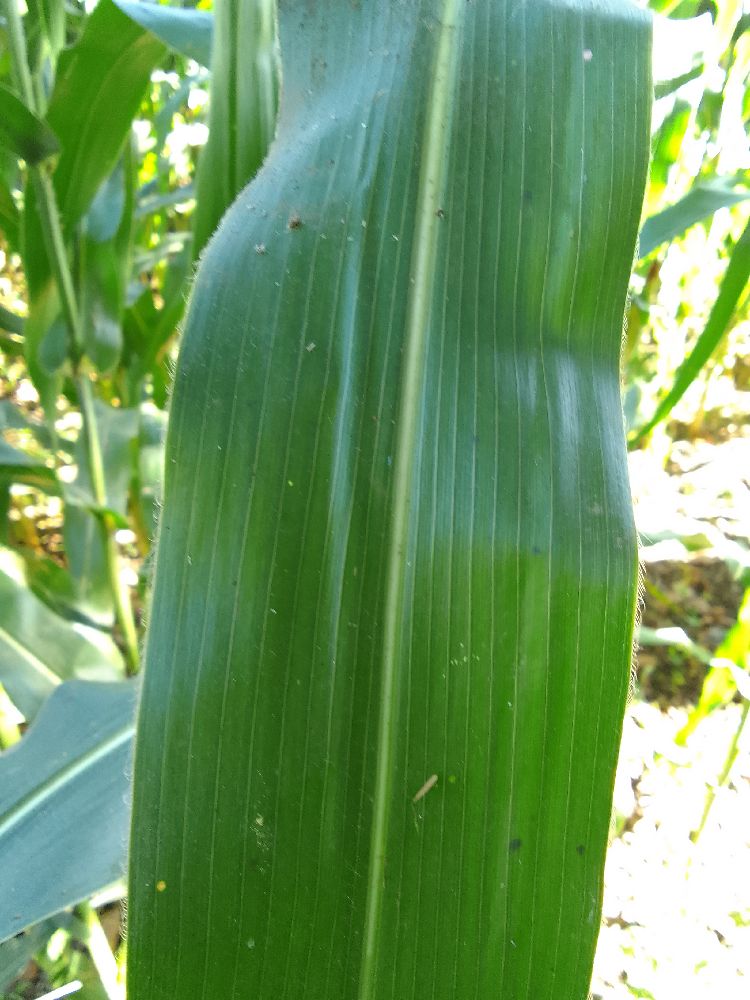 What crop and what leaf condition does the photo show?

maize, healthy
